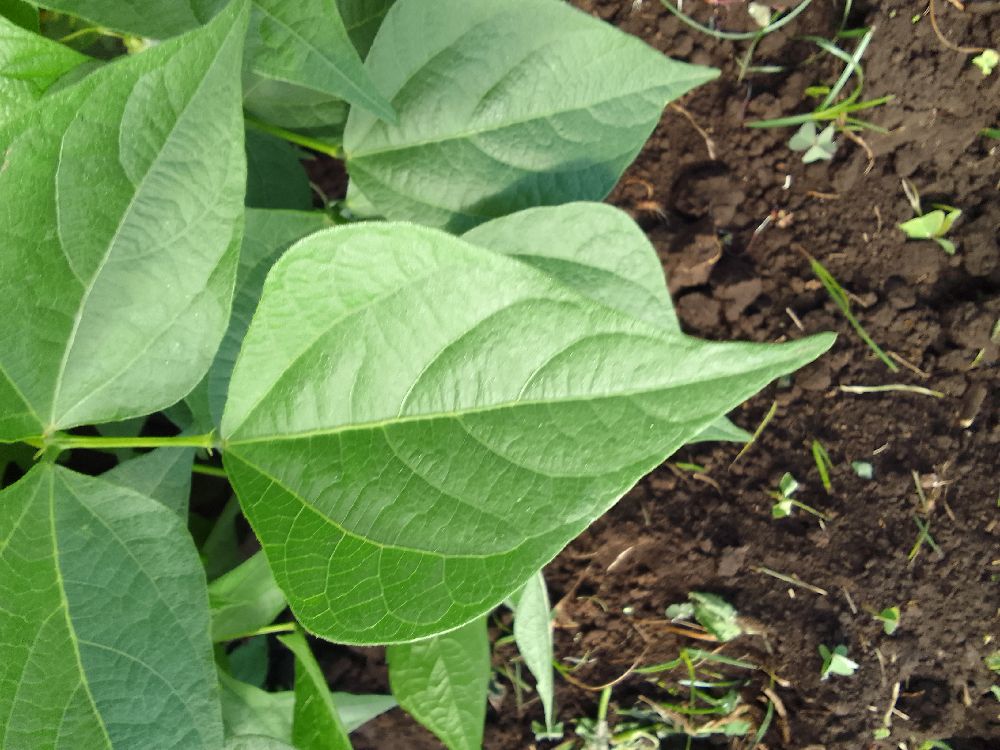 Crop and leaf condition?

common bean, healthy
